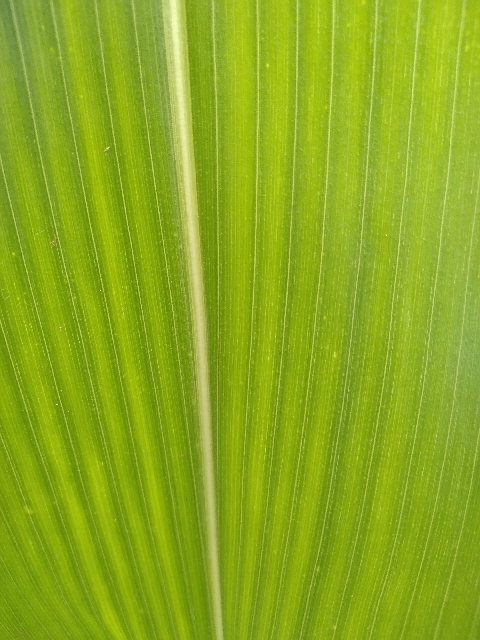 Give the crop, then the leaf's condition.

maize, healthy
